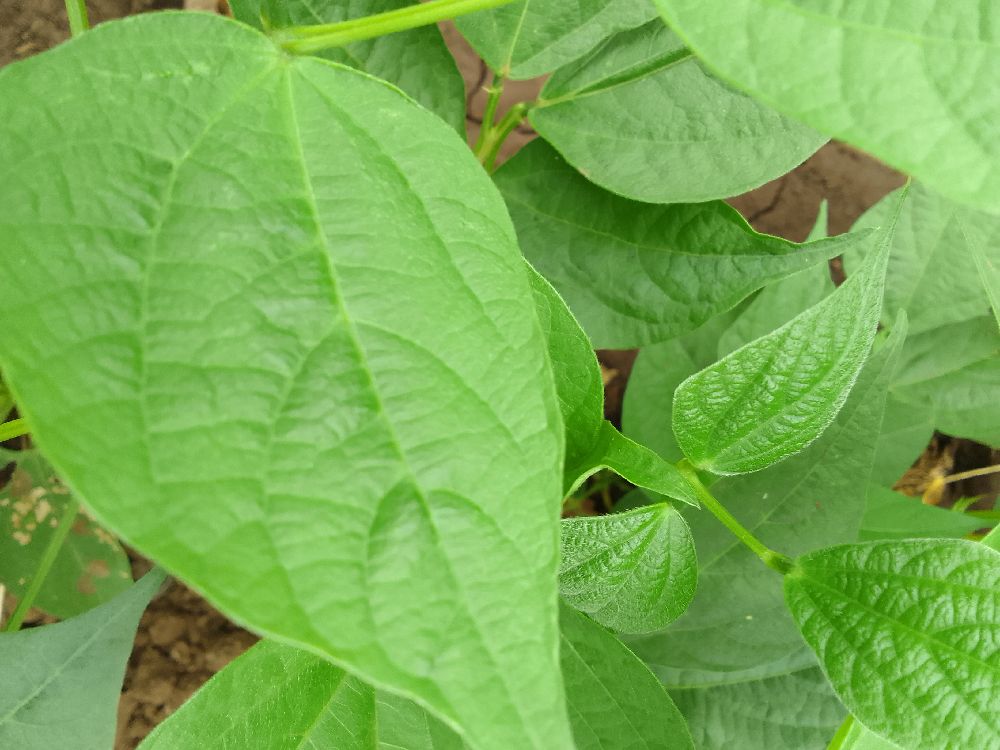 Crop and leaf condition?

common bean, healthy
